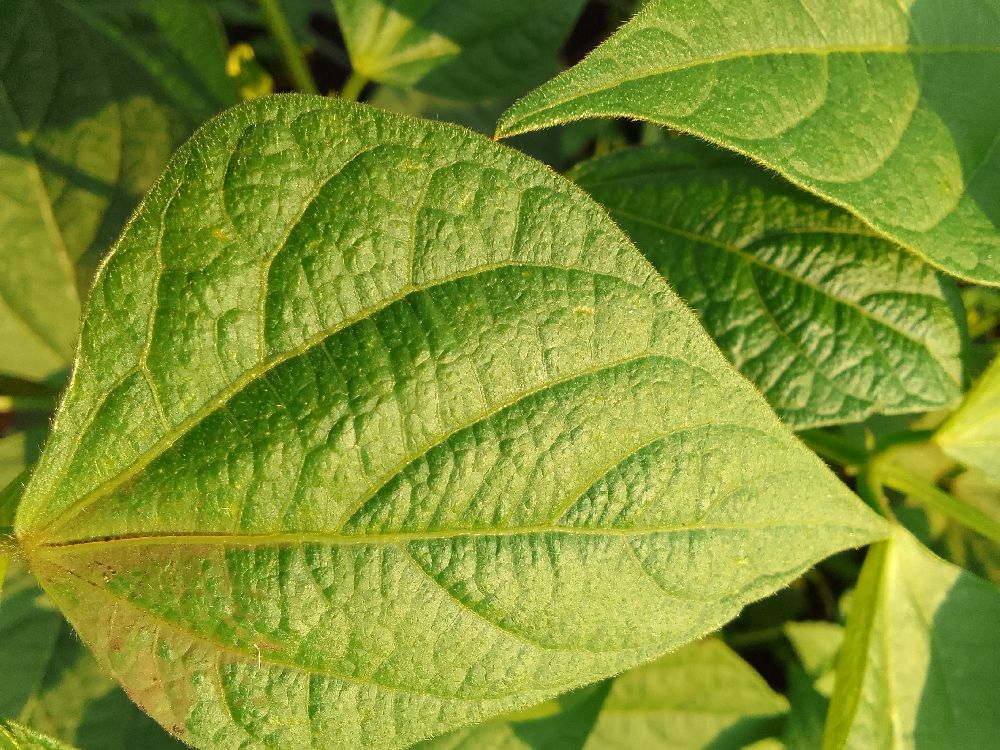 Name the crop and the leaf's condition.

common bean, healthy
